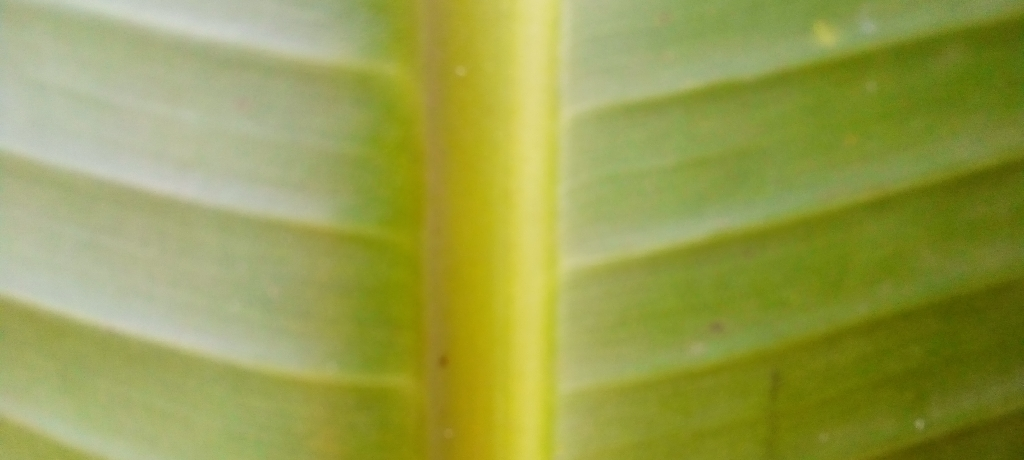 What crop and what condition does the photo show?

banana, healthy
